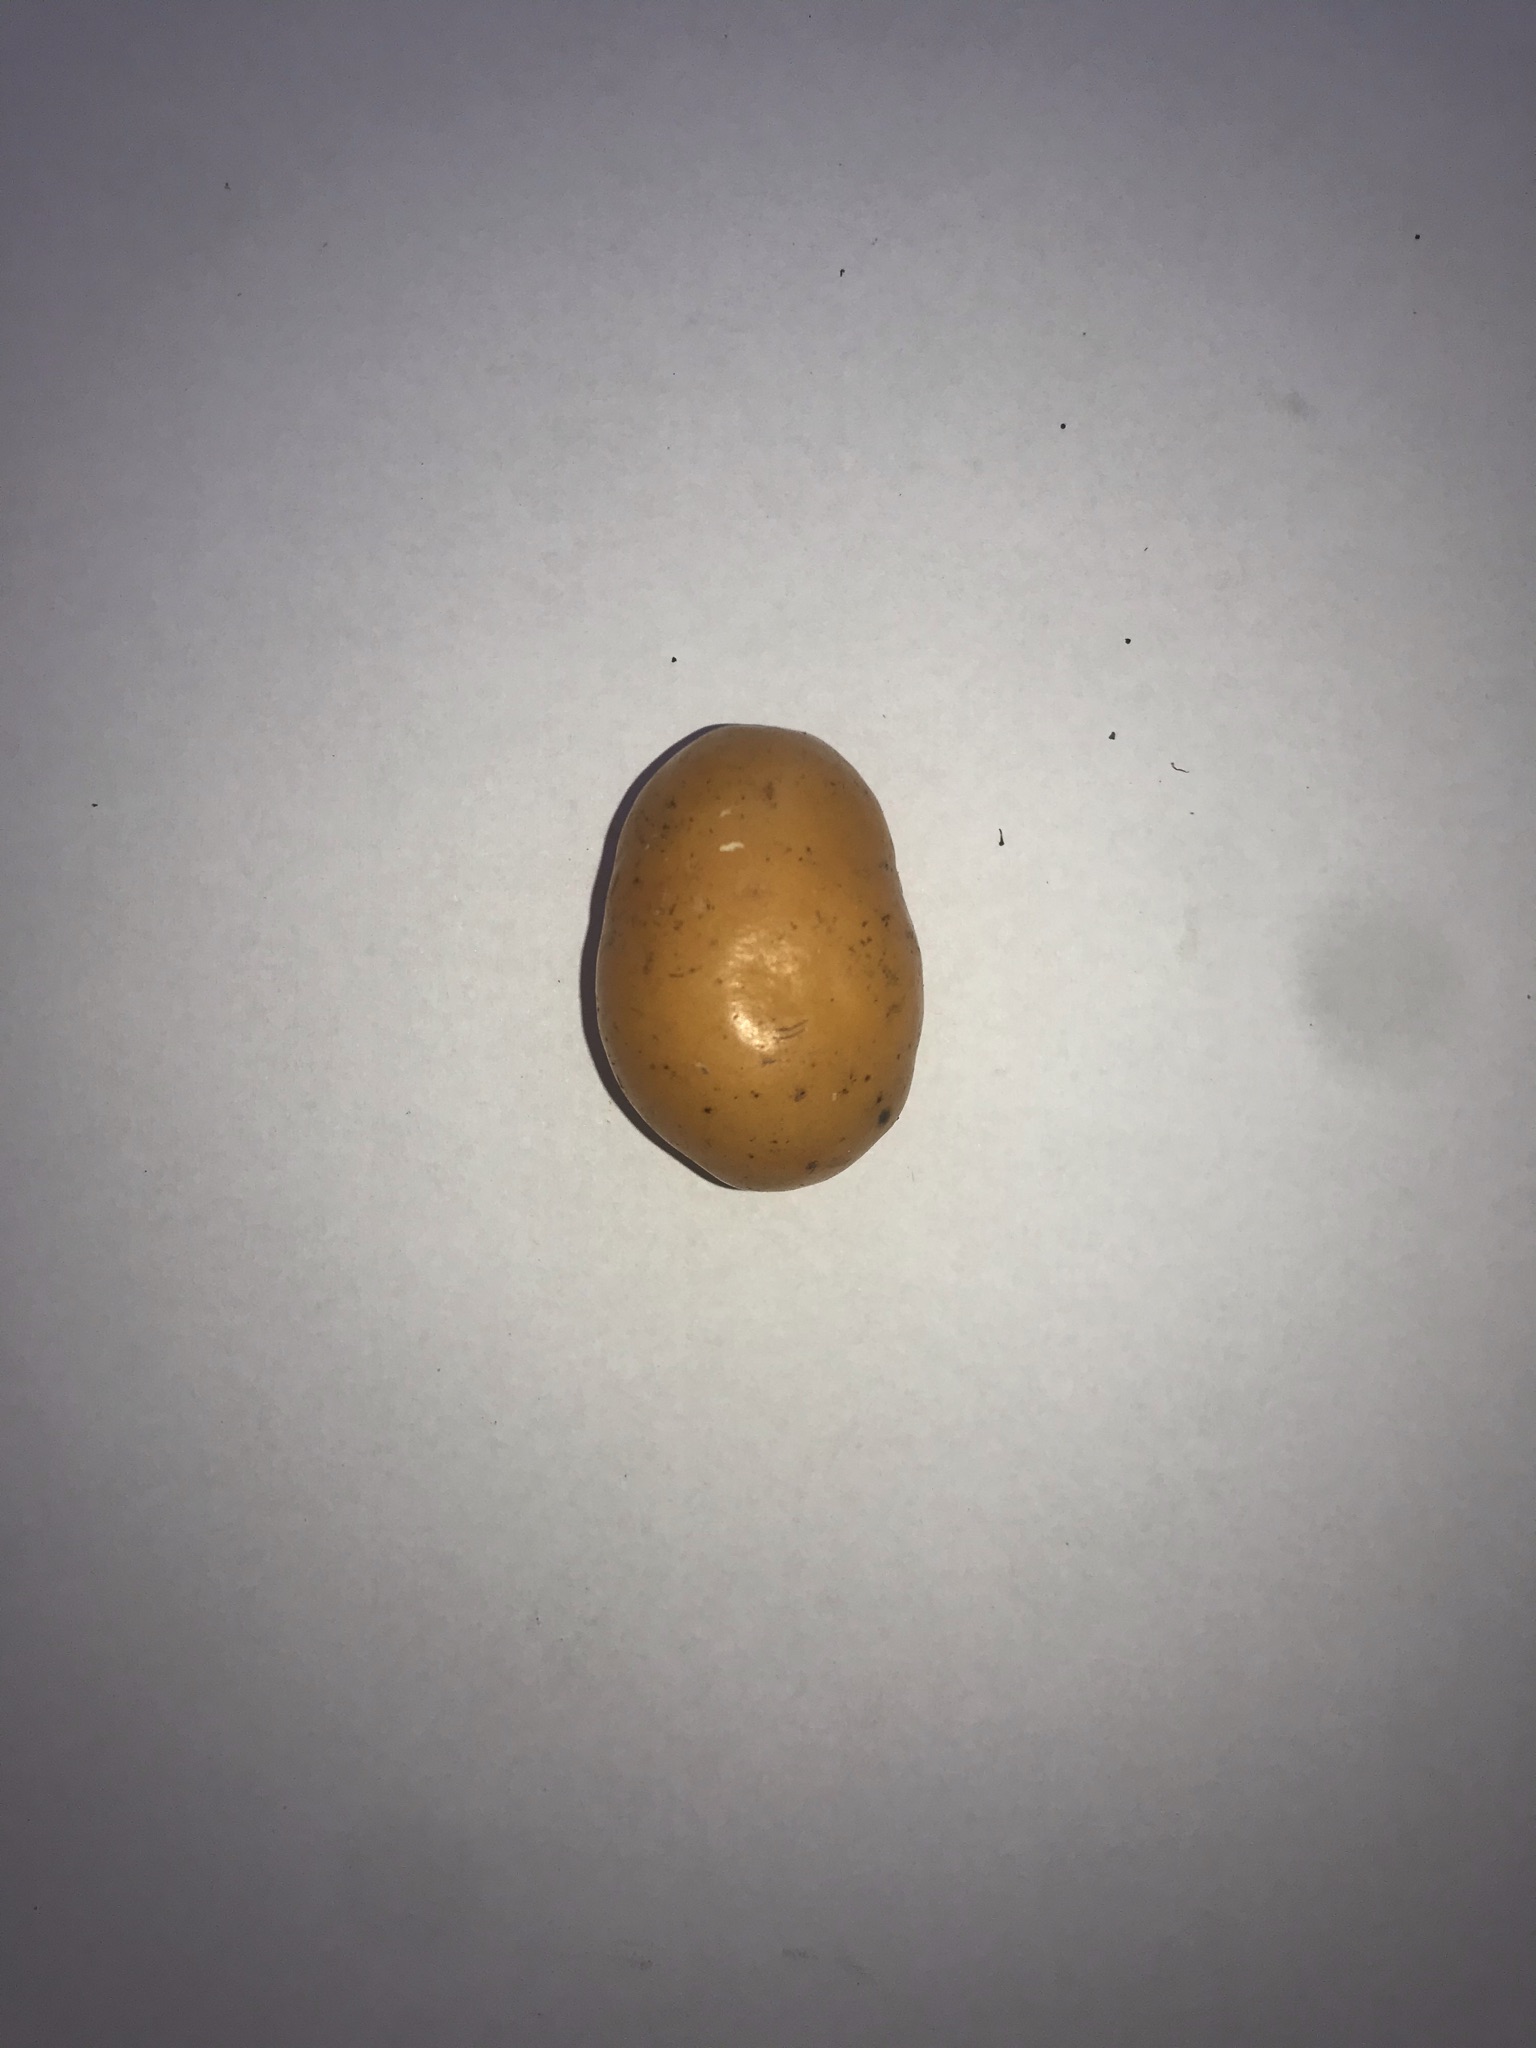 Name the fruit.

siriguela
